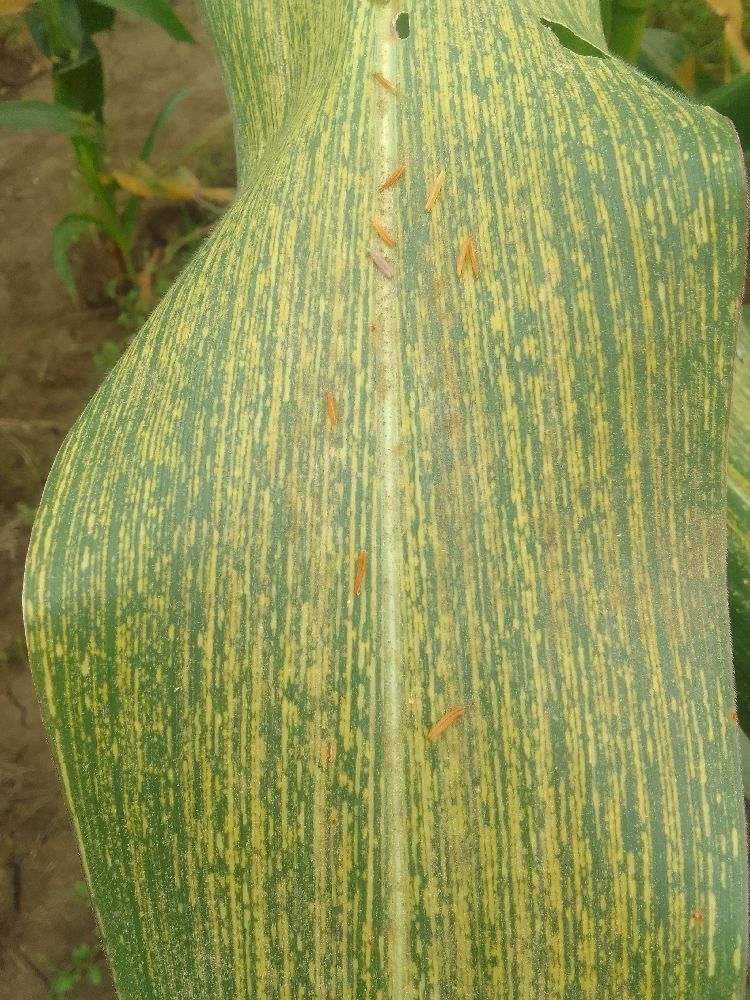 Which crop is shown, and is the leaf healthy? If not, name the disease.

maize, maize streak virus
